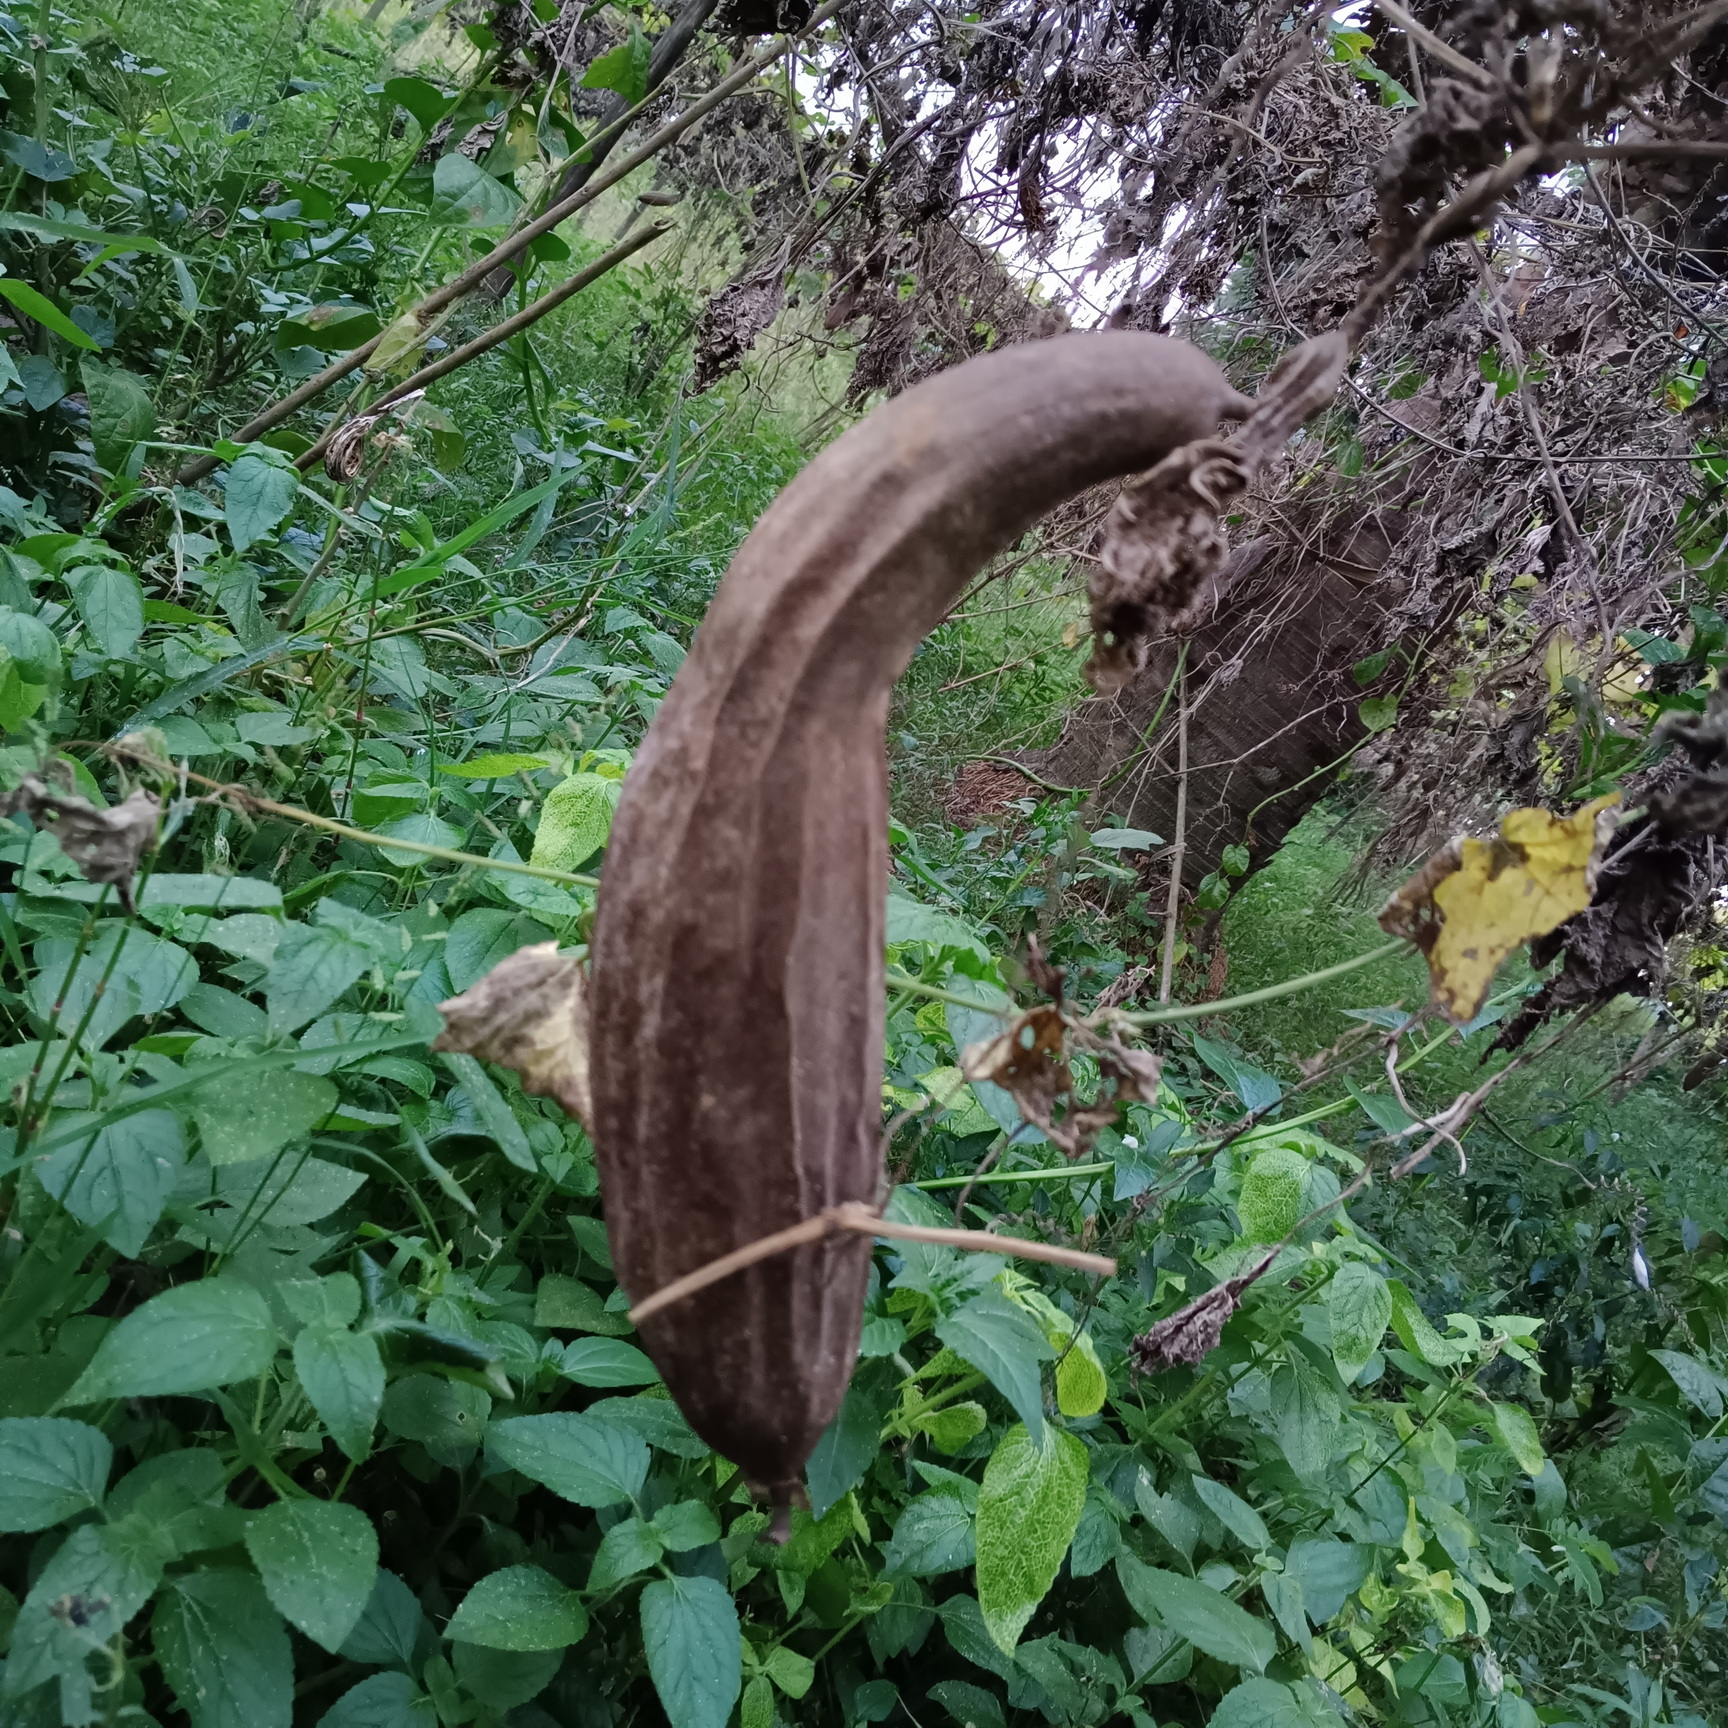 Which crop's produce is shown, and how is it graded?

luffa, faulty
